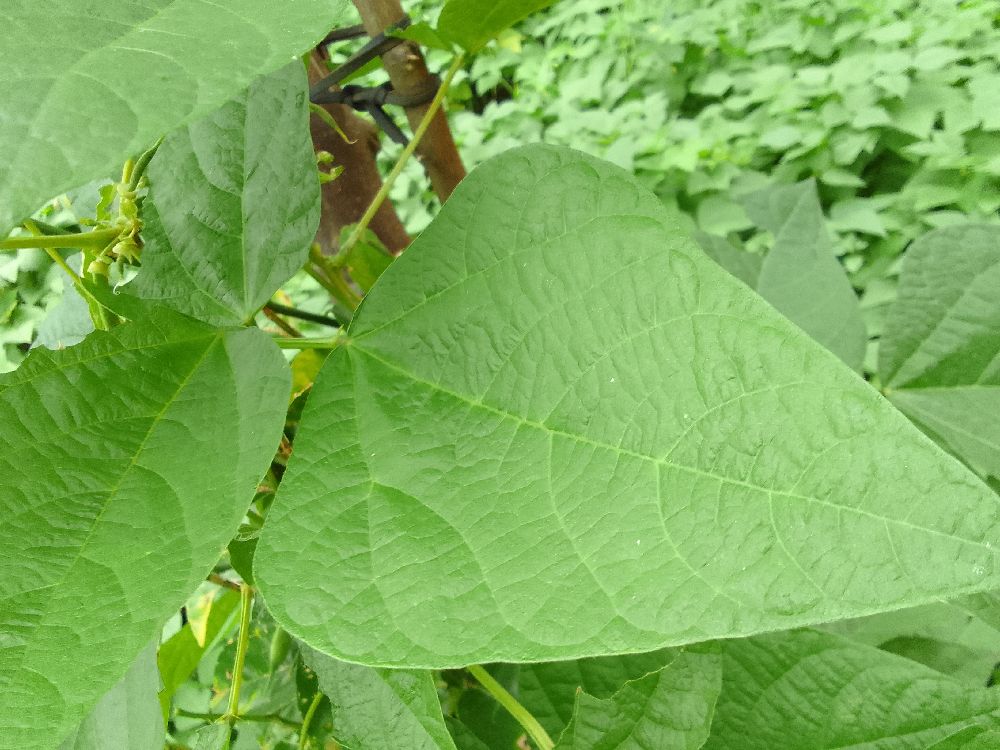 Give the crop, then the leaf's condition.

common bean, healthy
